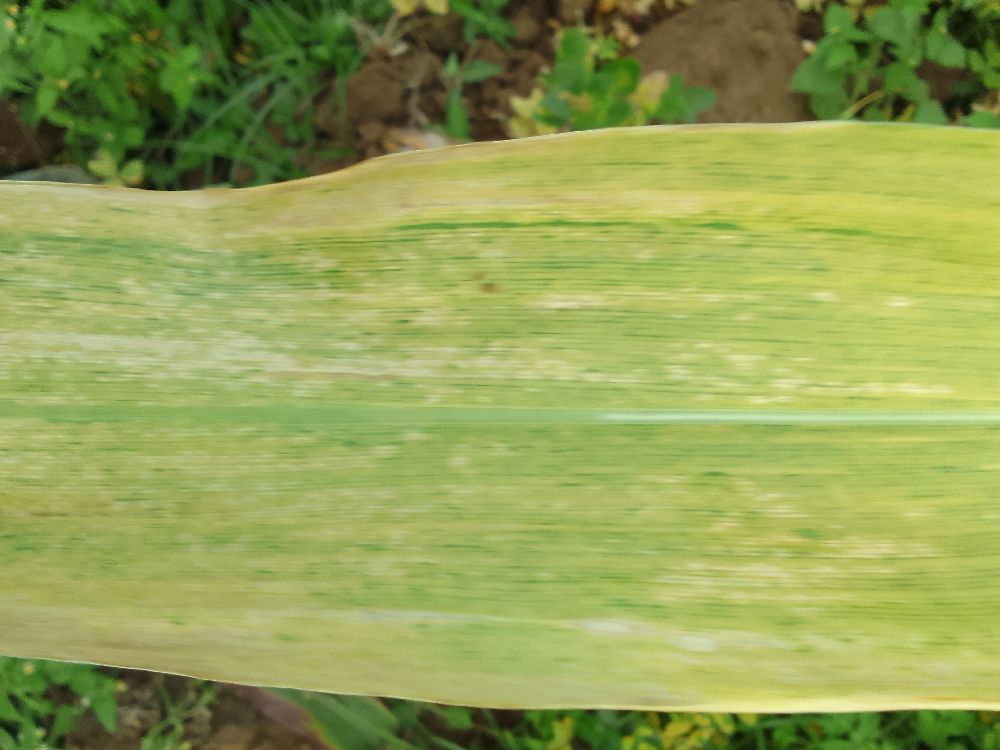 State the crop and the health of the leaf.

maize, maize lethal necrosis
